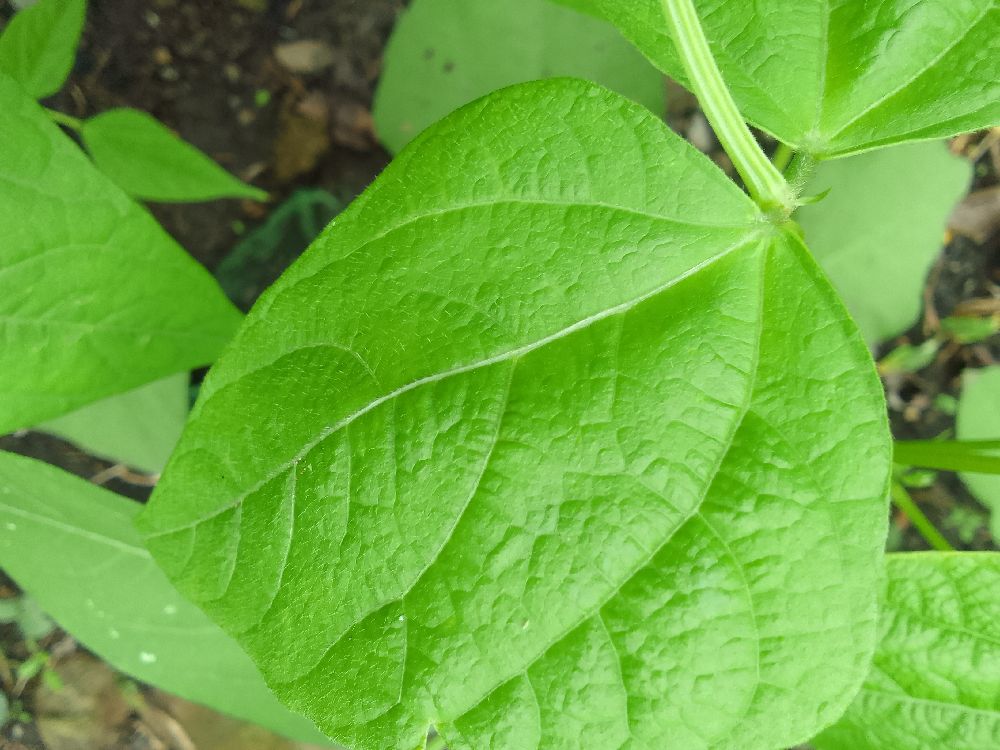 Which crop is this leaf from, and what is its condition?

common bean, healthy
